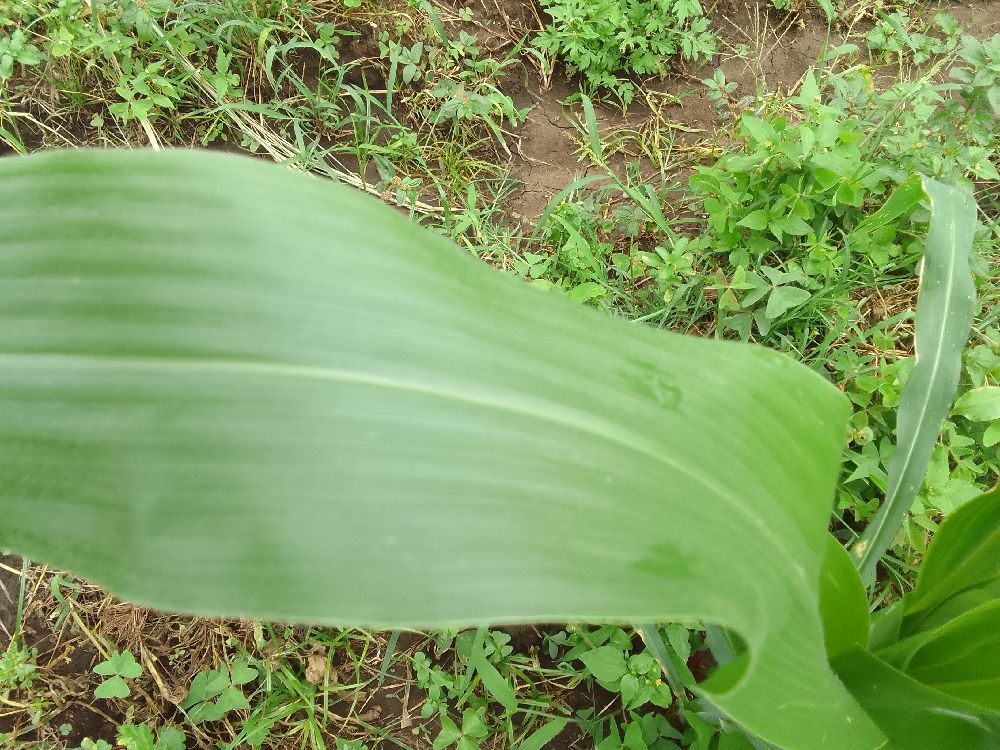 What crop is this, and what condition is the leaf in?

maize, healthy
